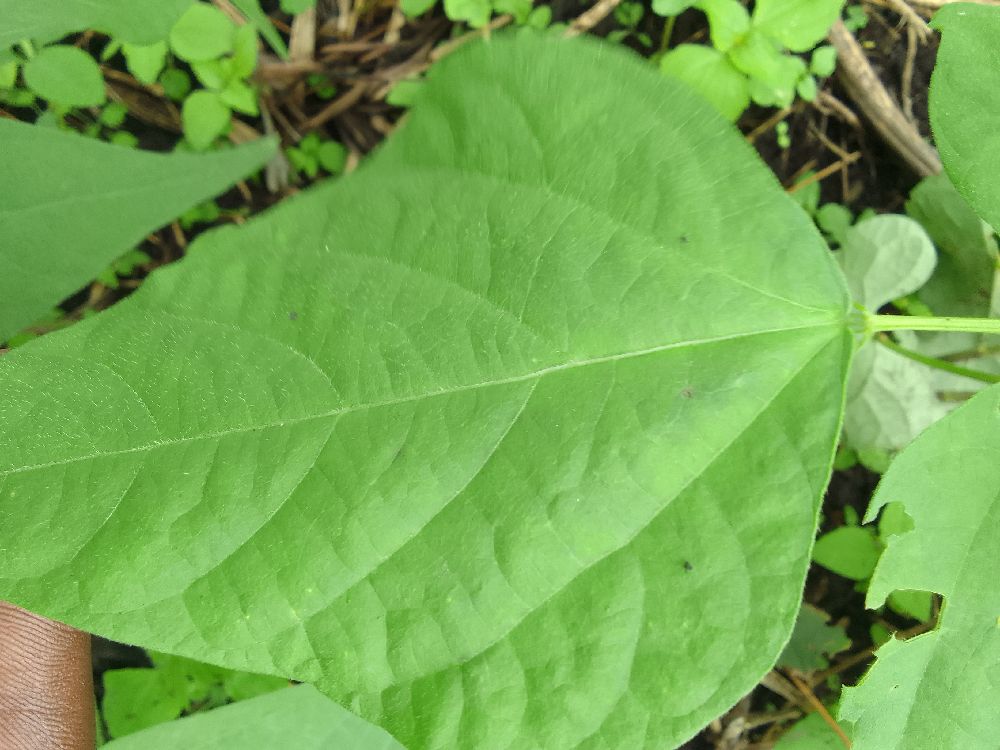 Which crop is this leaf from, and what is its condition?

common bean, healthy
